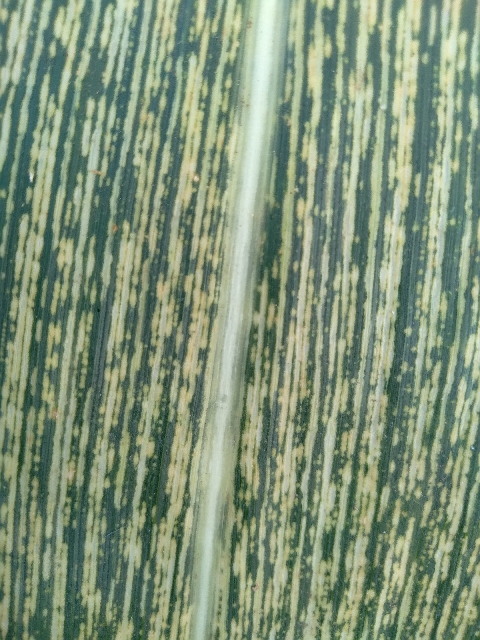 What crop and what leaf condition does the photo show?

maize, maize streak virus
